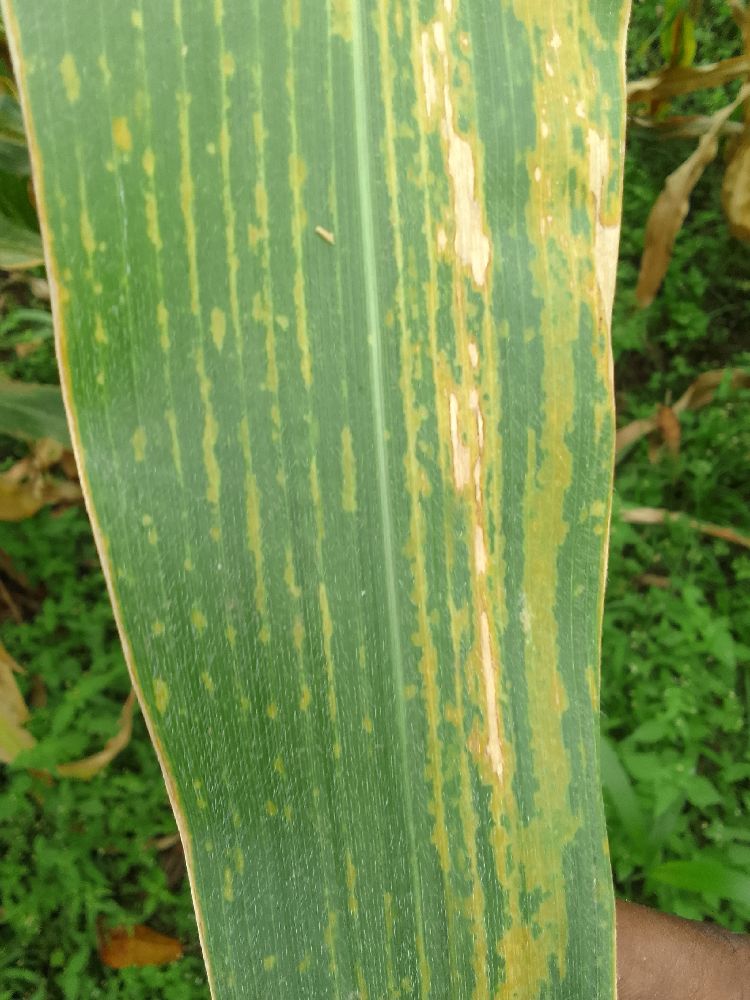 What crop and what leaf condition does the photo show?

maize, maize lethal necrosis
